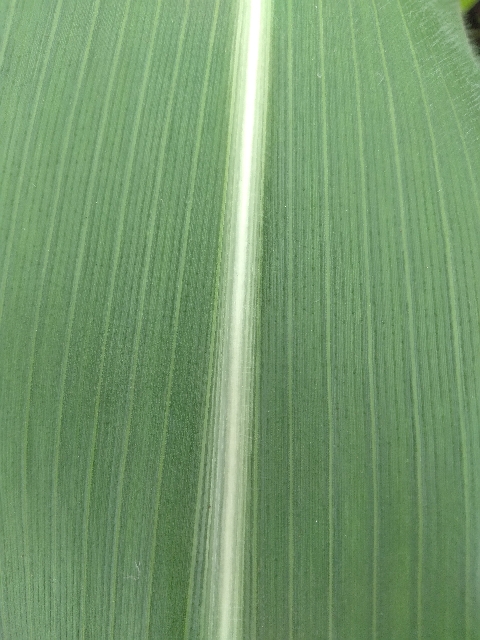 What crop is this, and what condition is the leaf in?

maize, healthy
